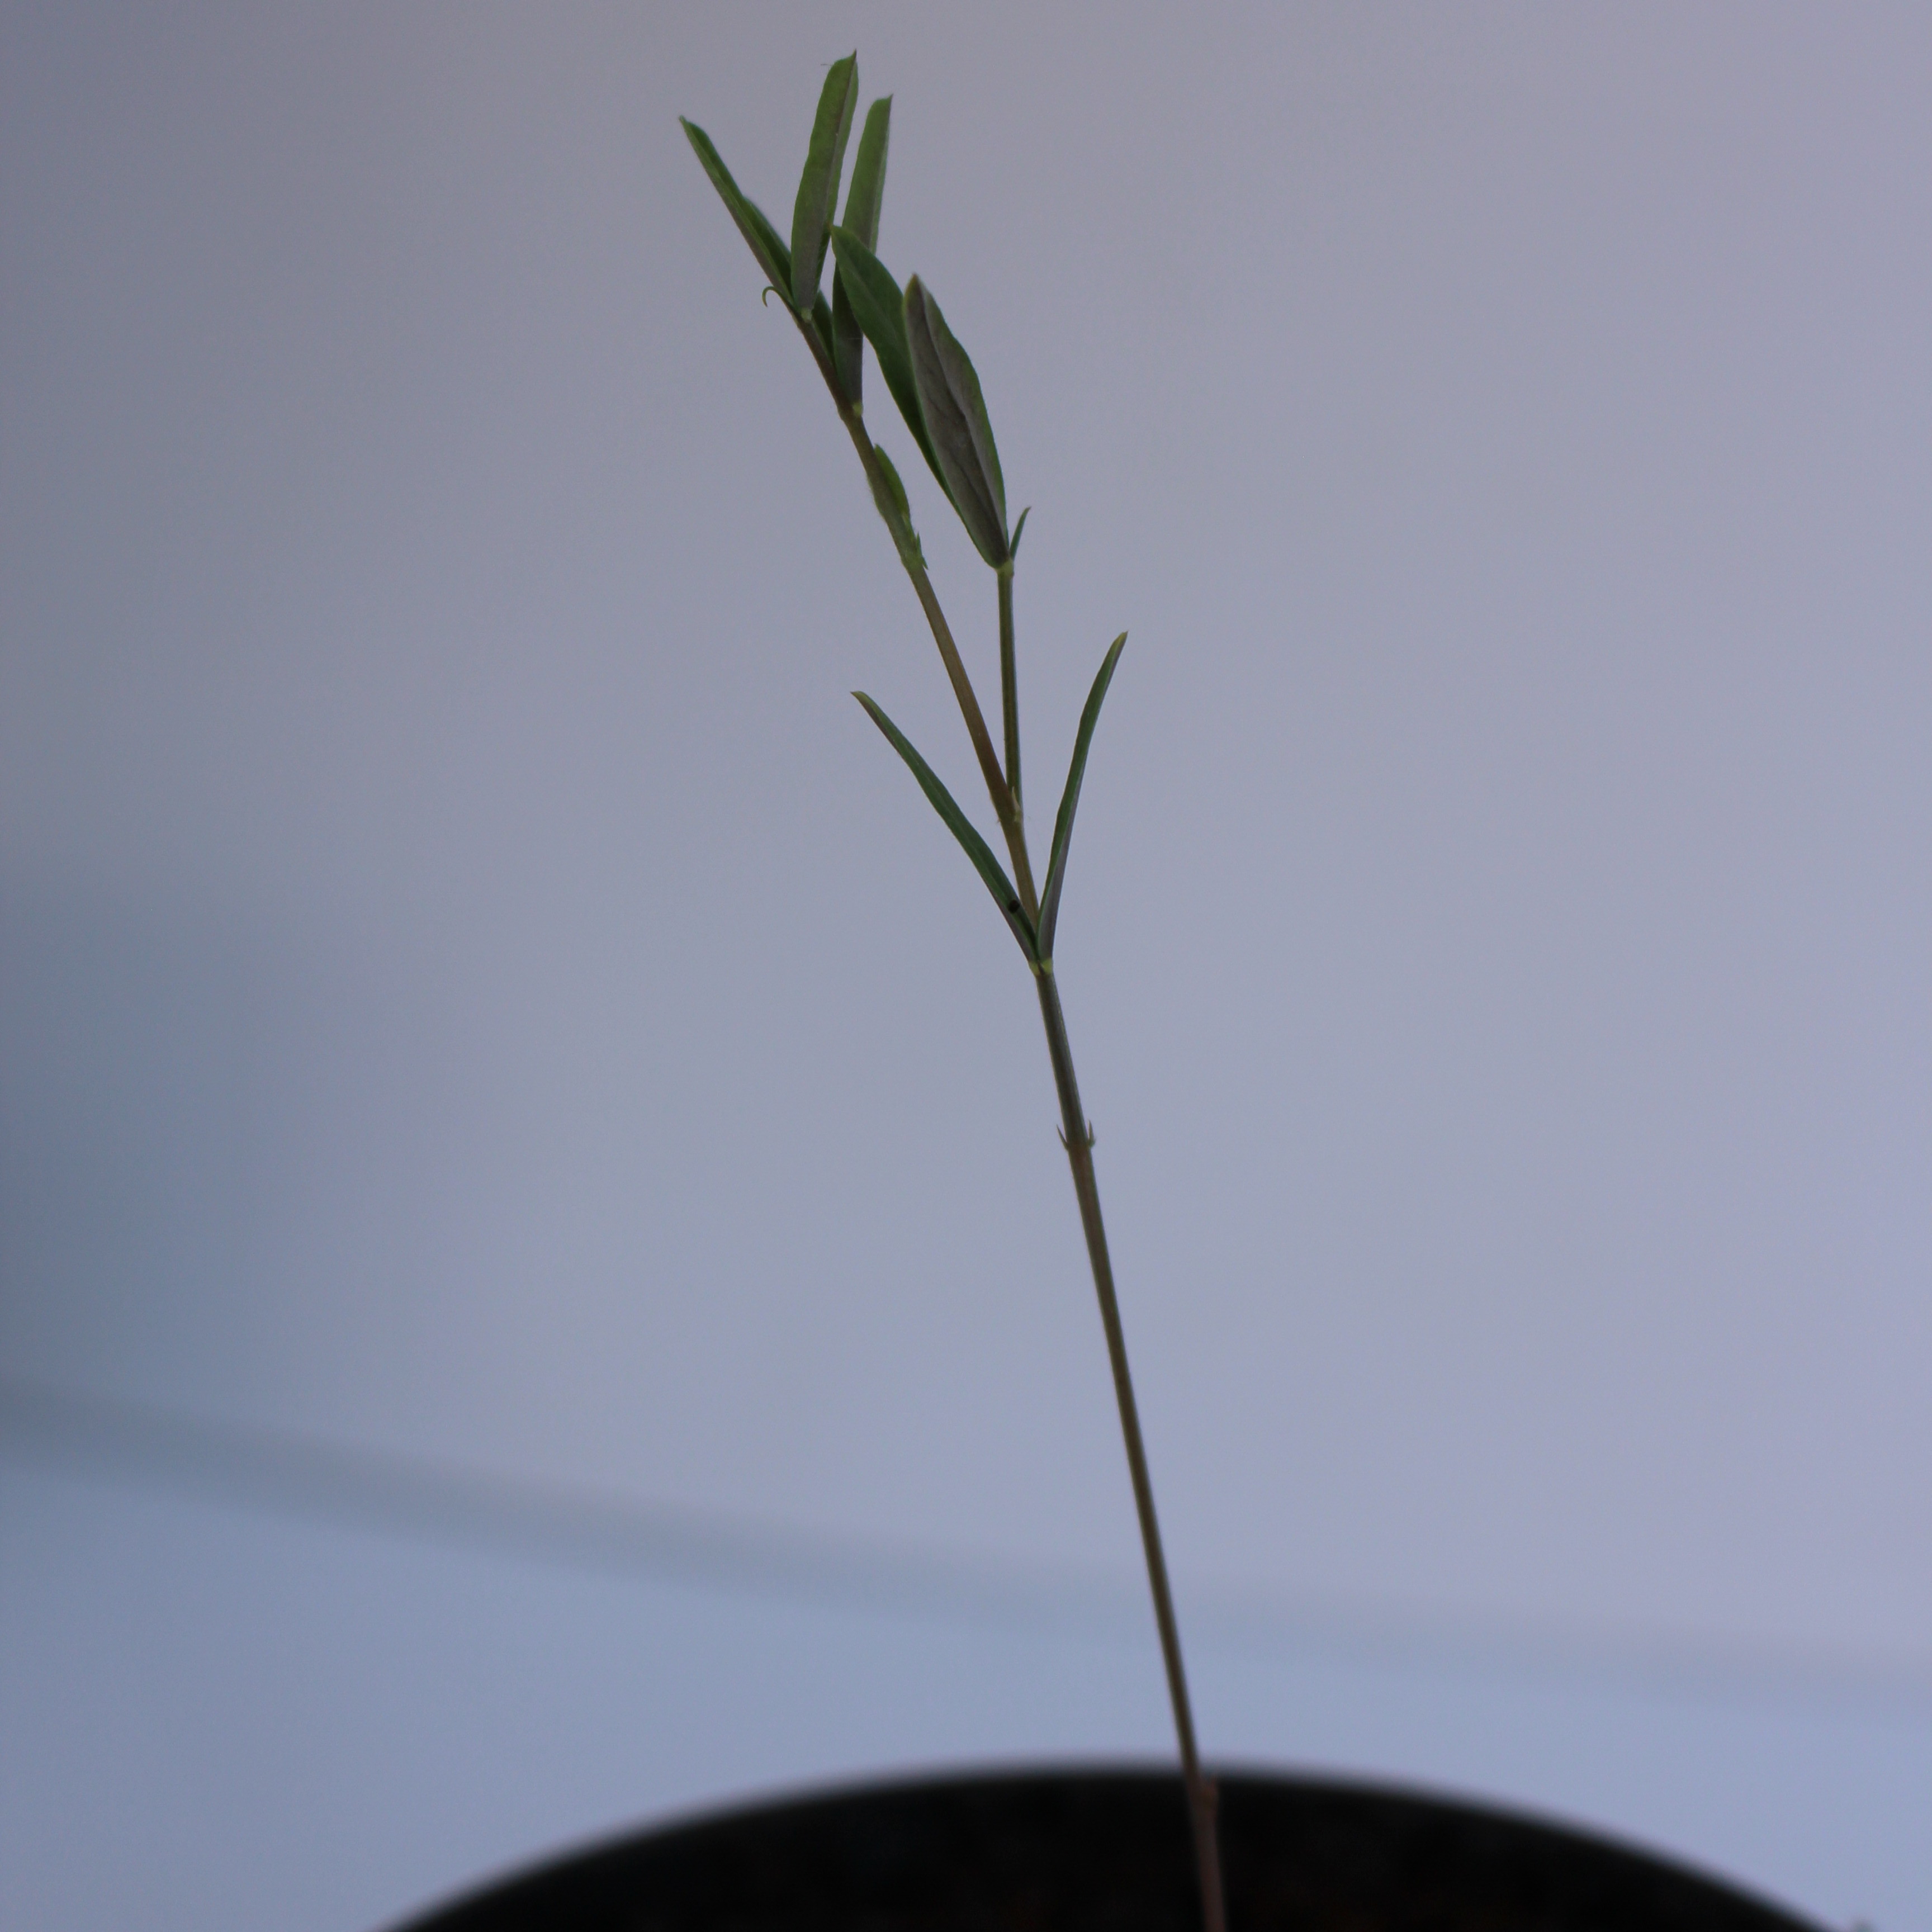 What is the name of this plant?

Vicia sativa
